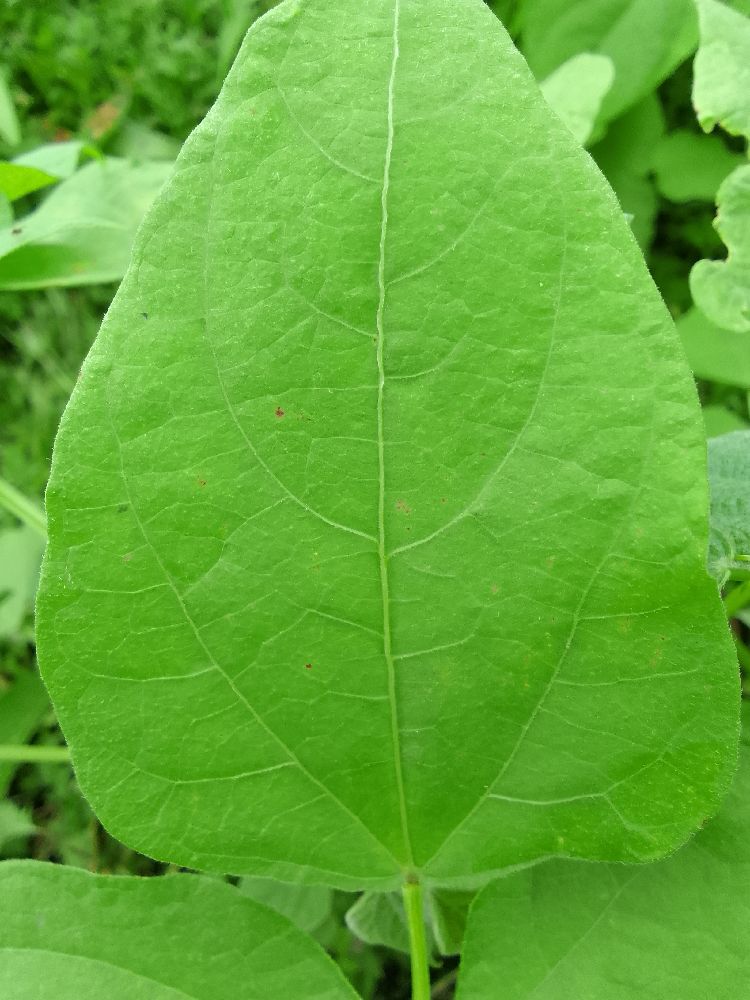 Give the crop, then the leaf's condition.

common bean, healthy
